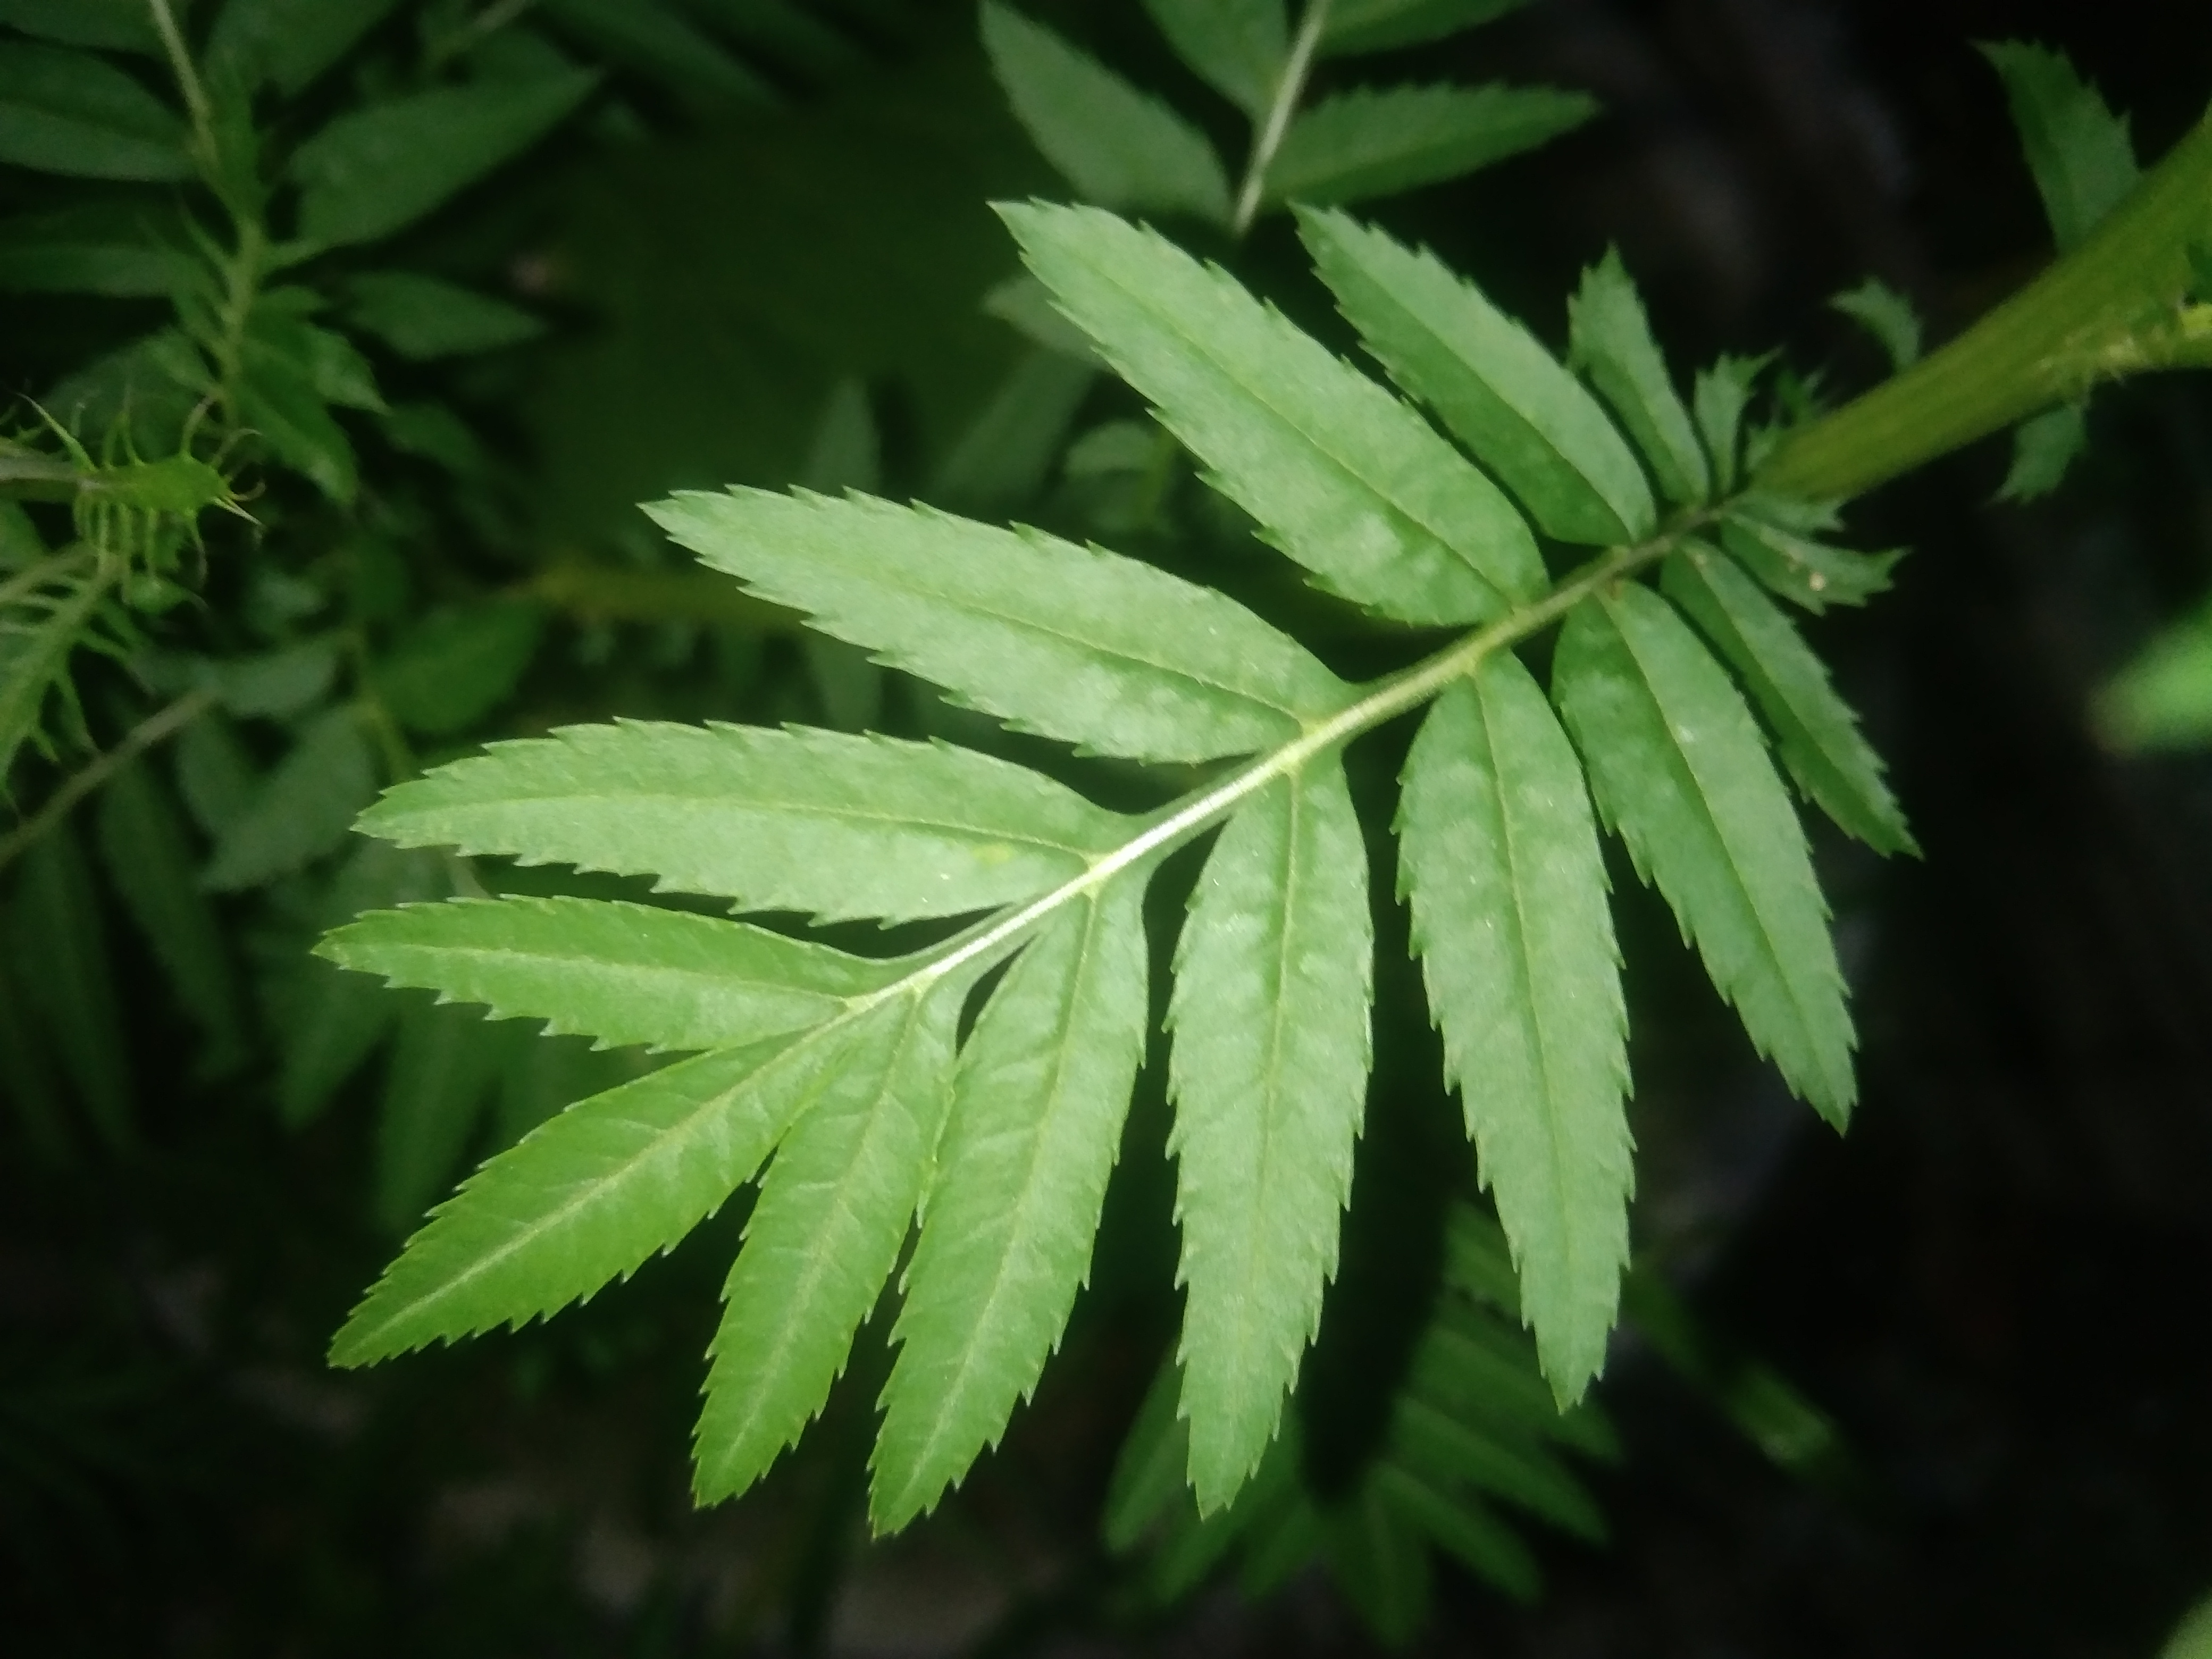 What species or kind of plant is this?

marigold
